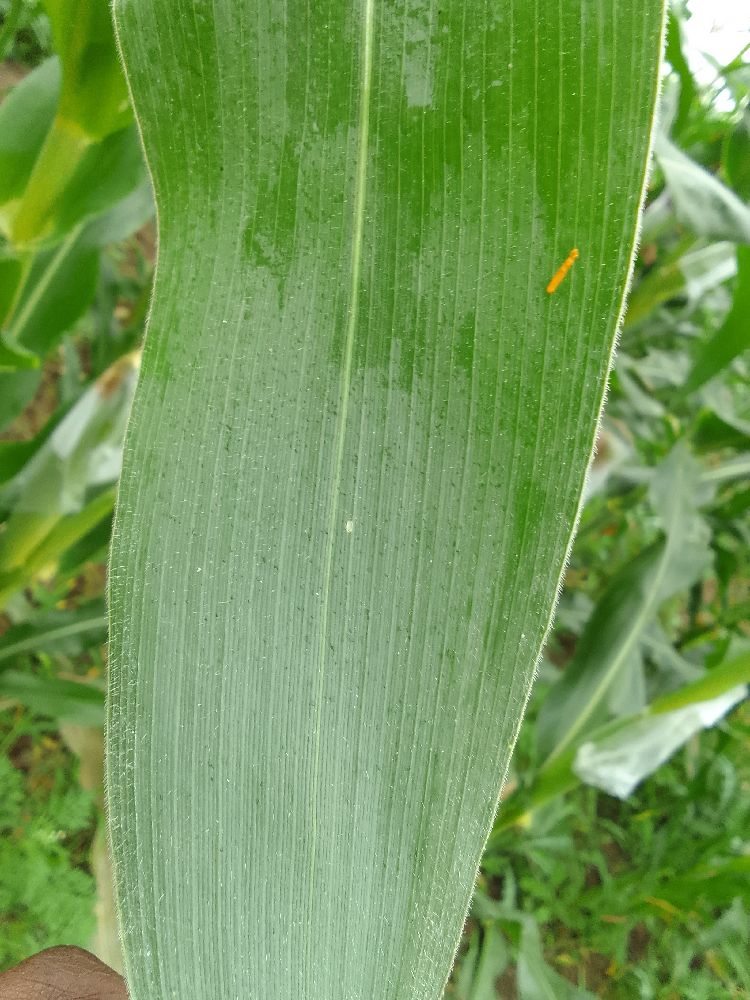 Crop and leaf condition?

maize, healthy
